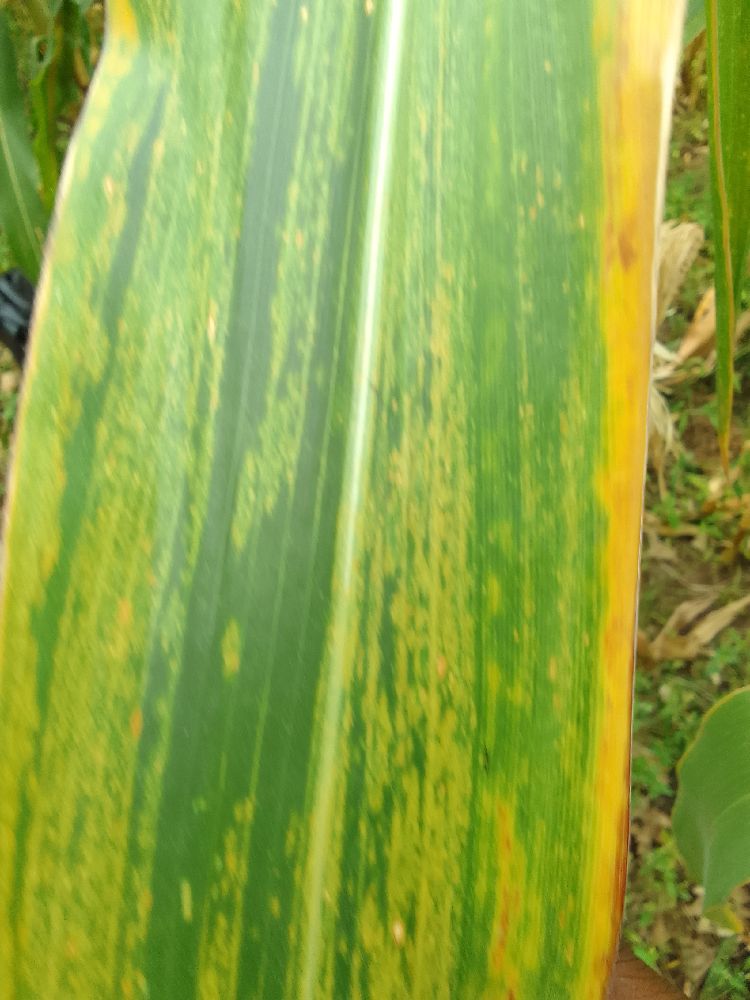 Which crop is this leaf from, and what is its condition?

maize, maize lethal necrosis
